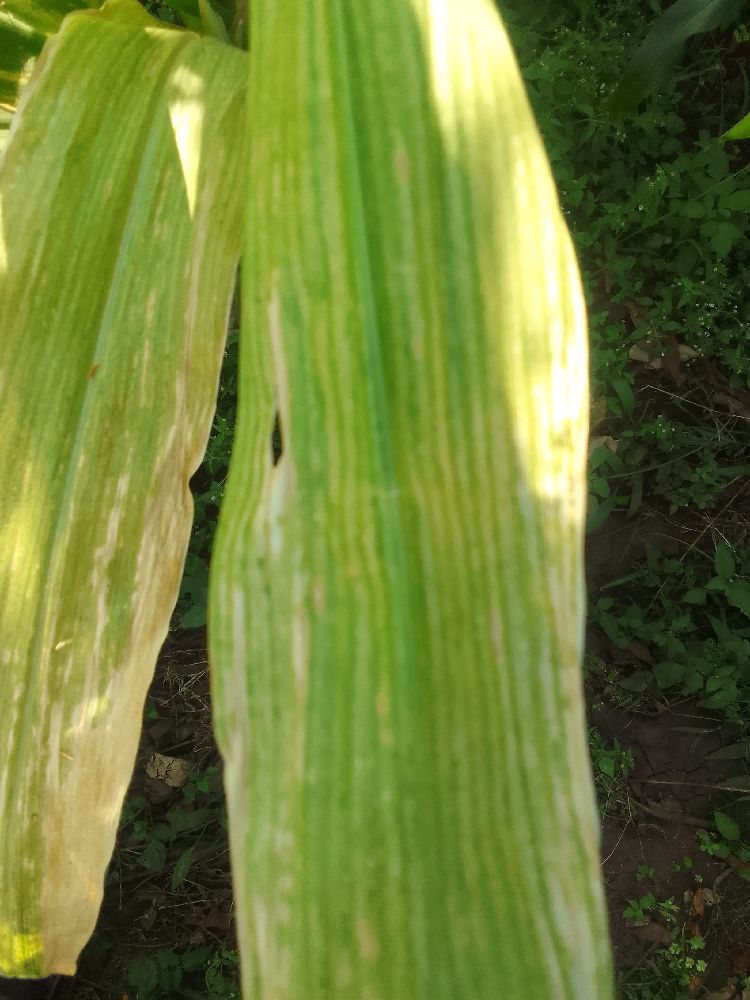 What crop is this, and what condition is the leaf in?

maize, maize lethal necrosis
